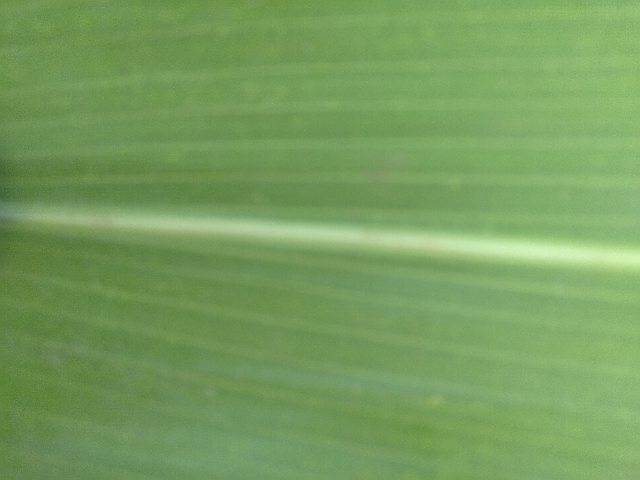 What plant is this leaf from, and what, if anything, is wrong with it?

maize, healthy
